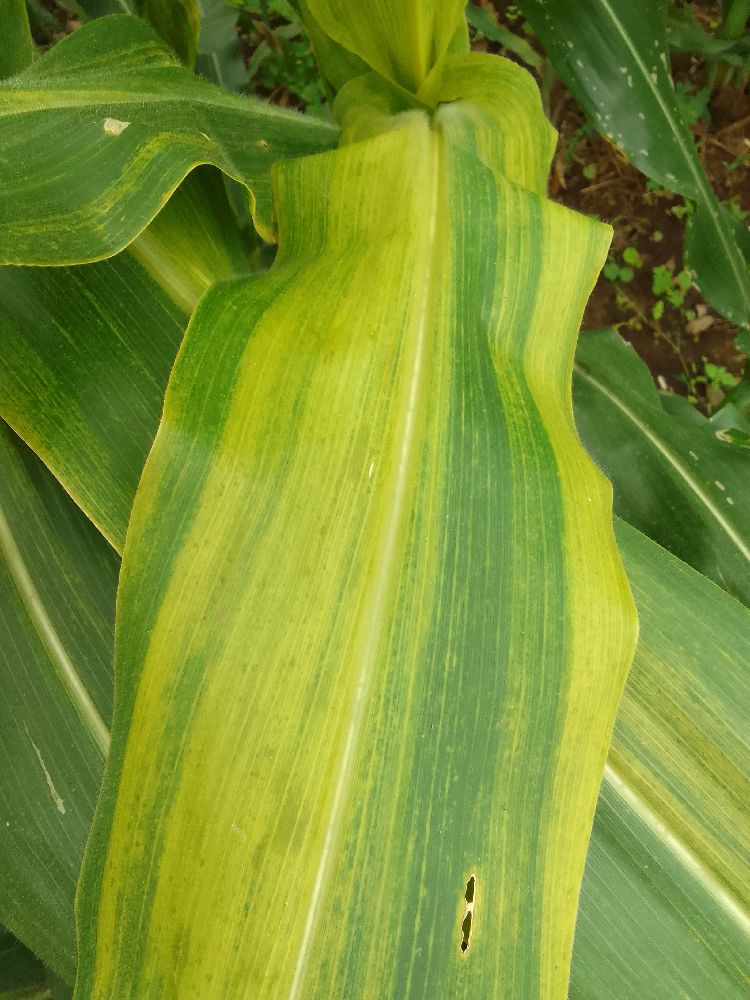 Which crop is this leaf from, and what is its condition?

maize, maize lethal necrosis
